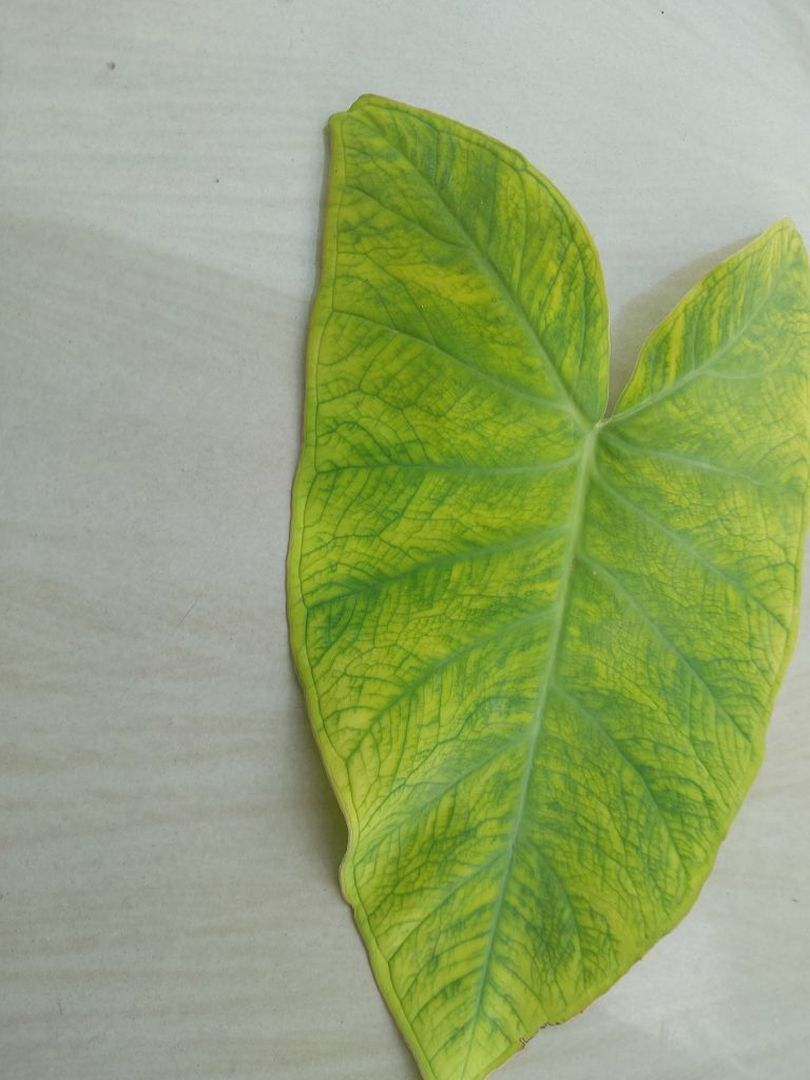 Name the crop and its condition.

taro, mosaic
